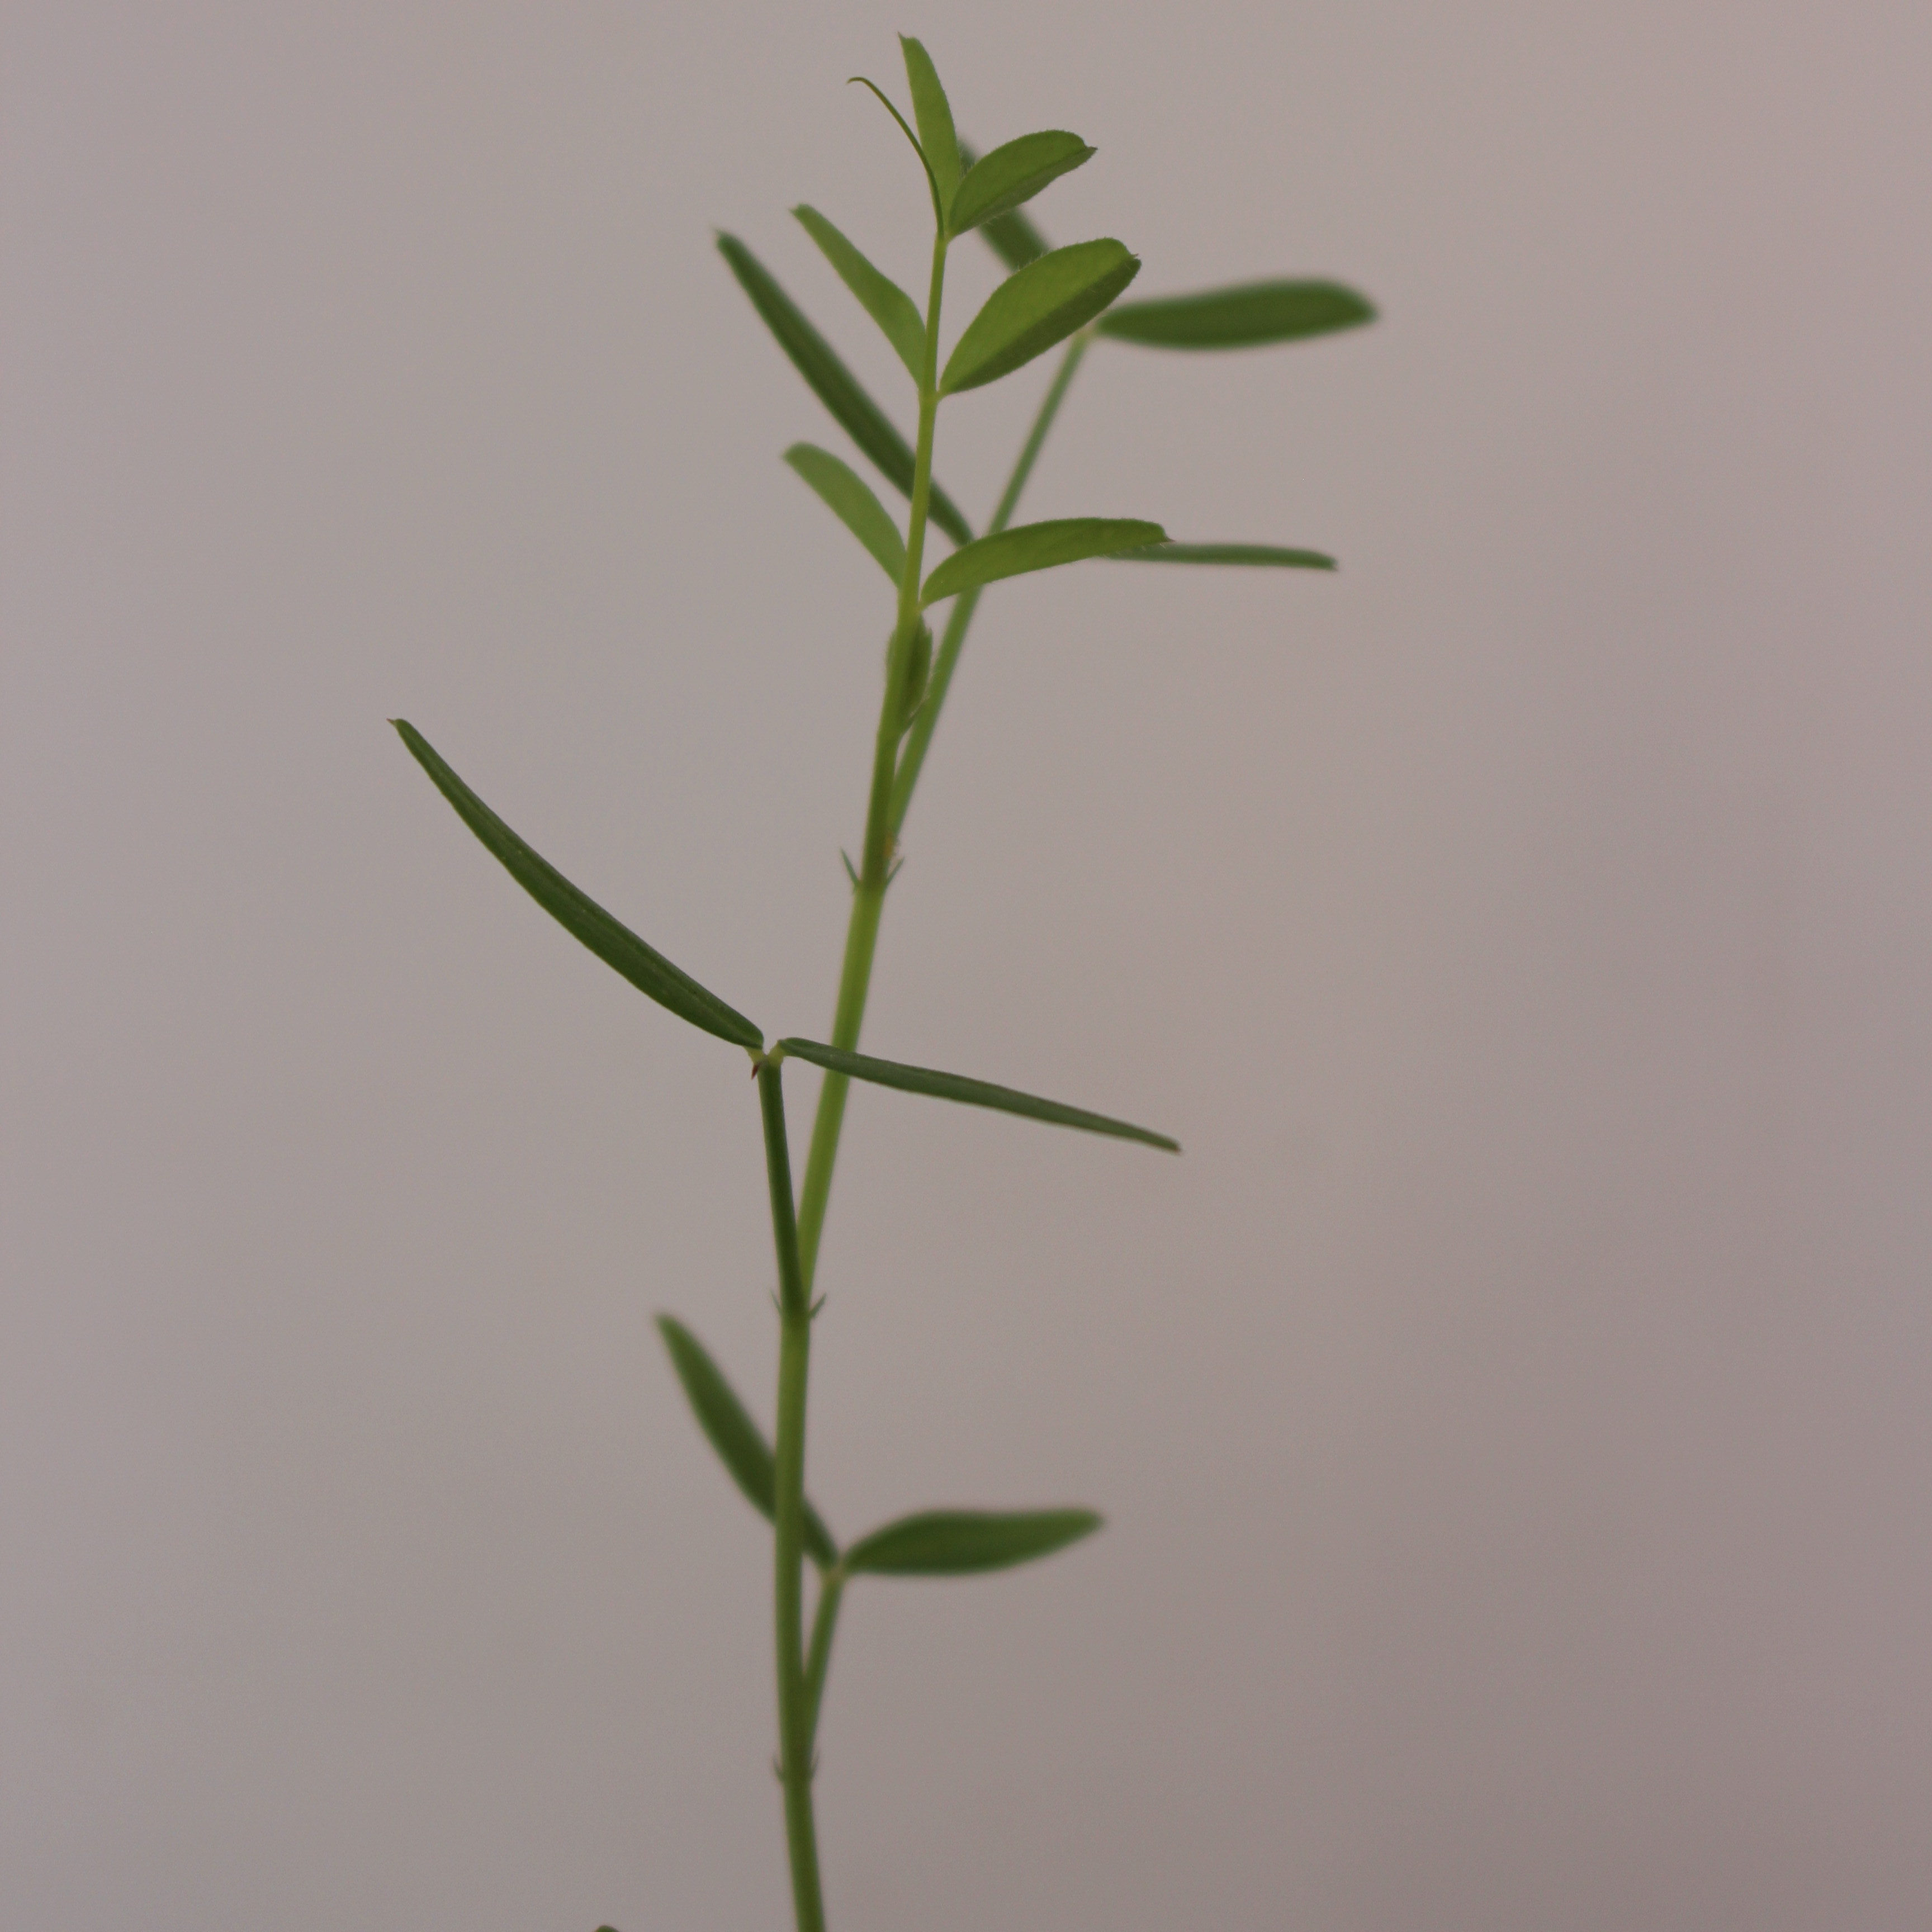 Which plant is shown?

Vicia sativa
